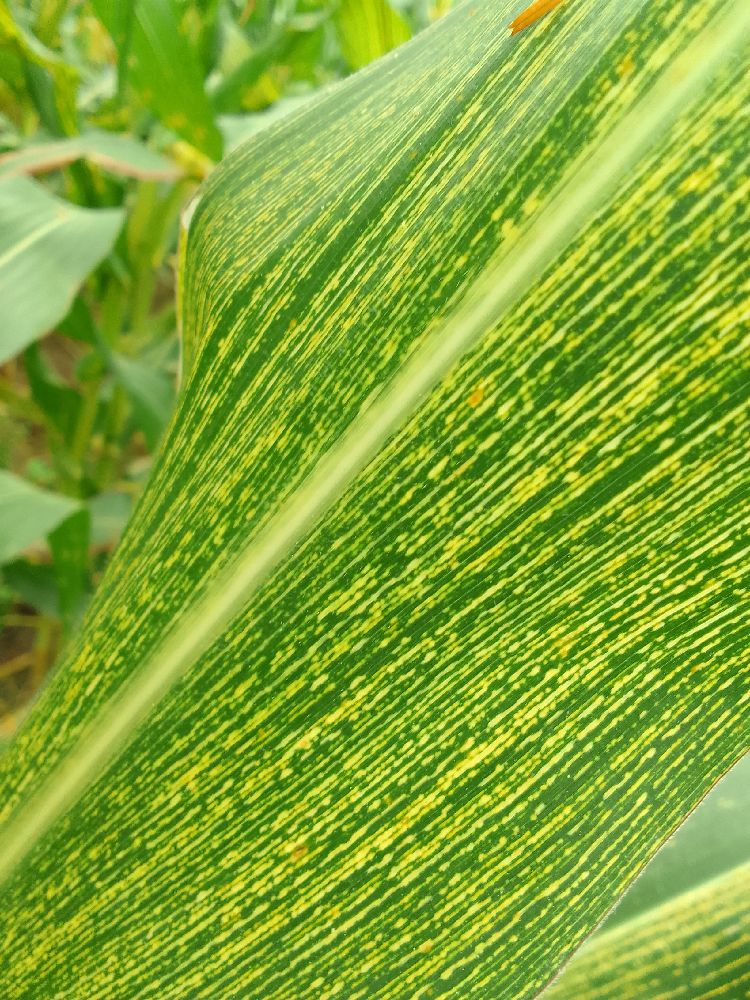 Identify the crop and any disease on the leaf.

maize, maize streak virus
